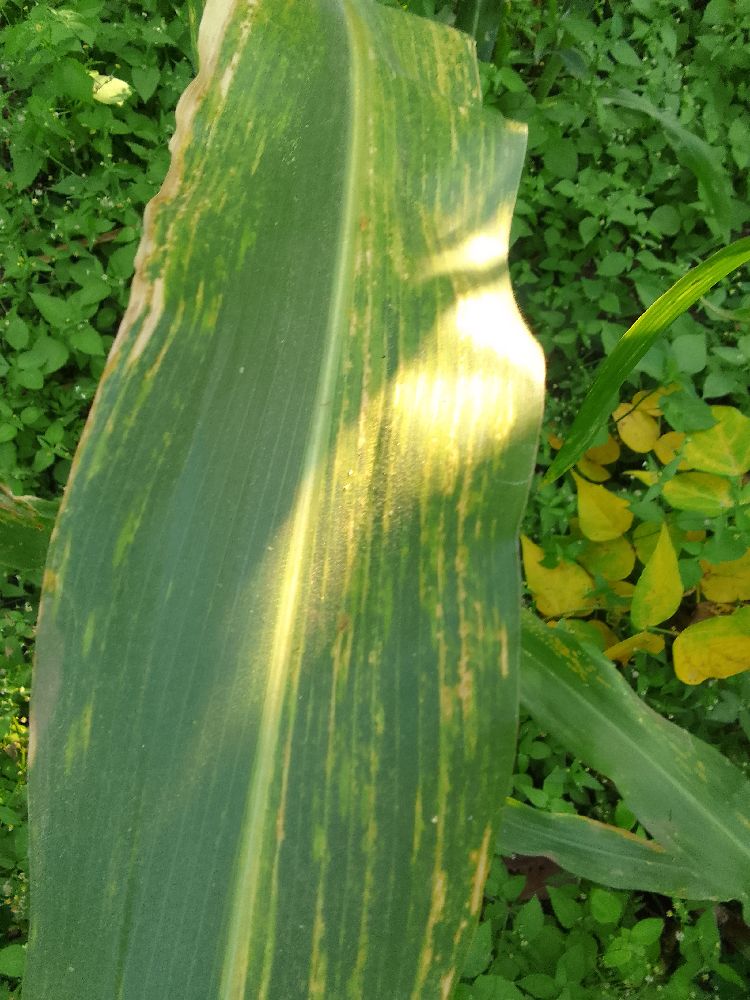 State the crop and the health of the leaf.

maize, maize lethal necrosis
